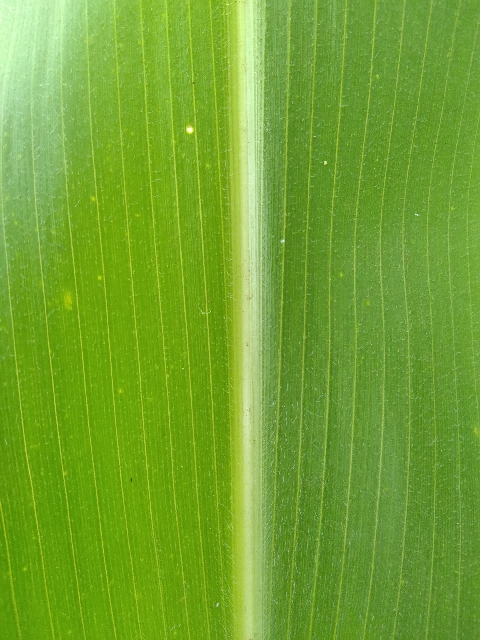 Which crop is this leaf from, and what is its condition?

maize, healthy
